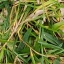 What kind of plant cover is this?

grass
